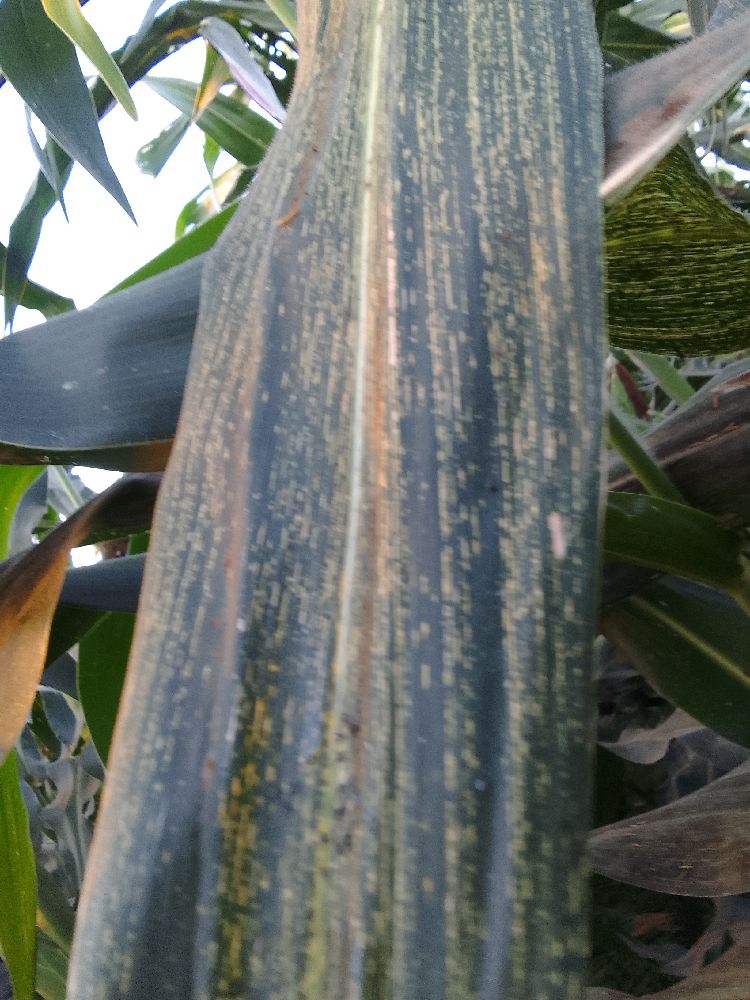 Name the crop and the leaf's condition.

maize, maize streak virus
